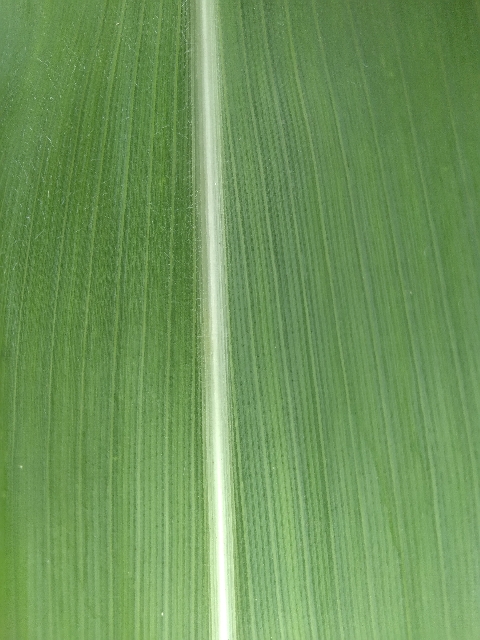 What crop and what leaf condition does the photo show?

maize, healthy
